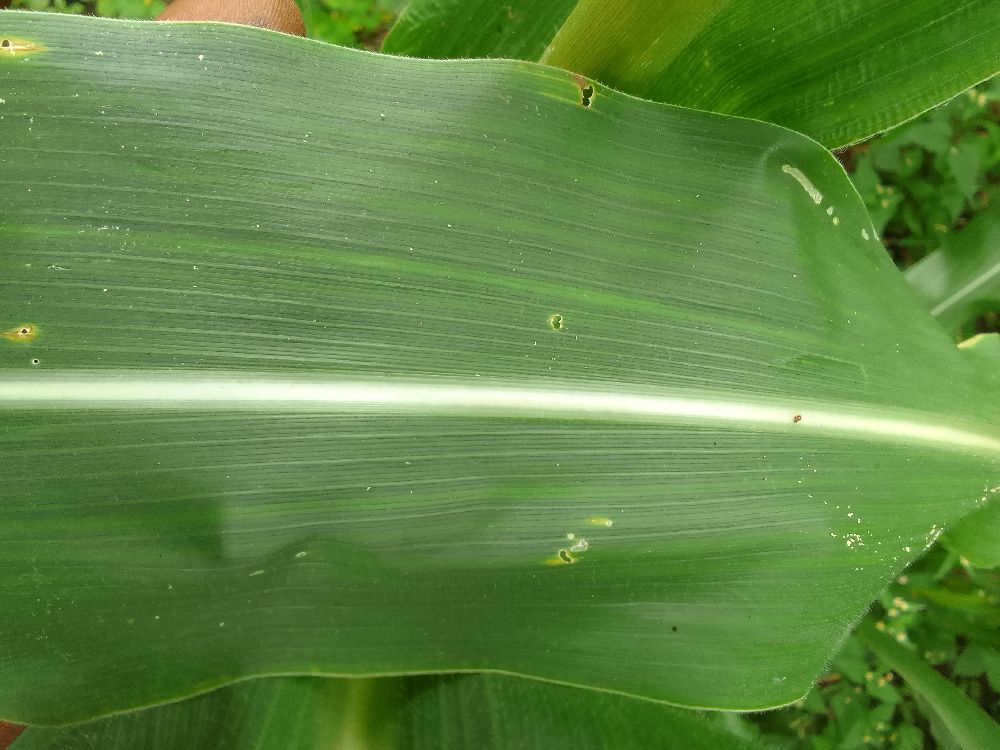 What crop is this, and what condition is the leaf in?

maize, healthy
